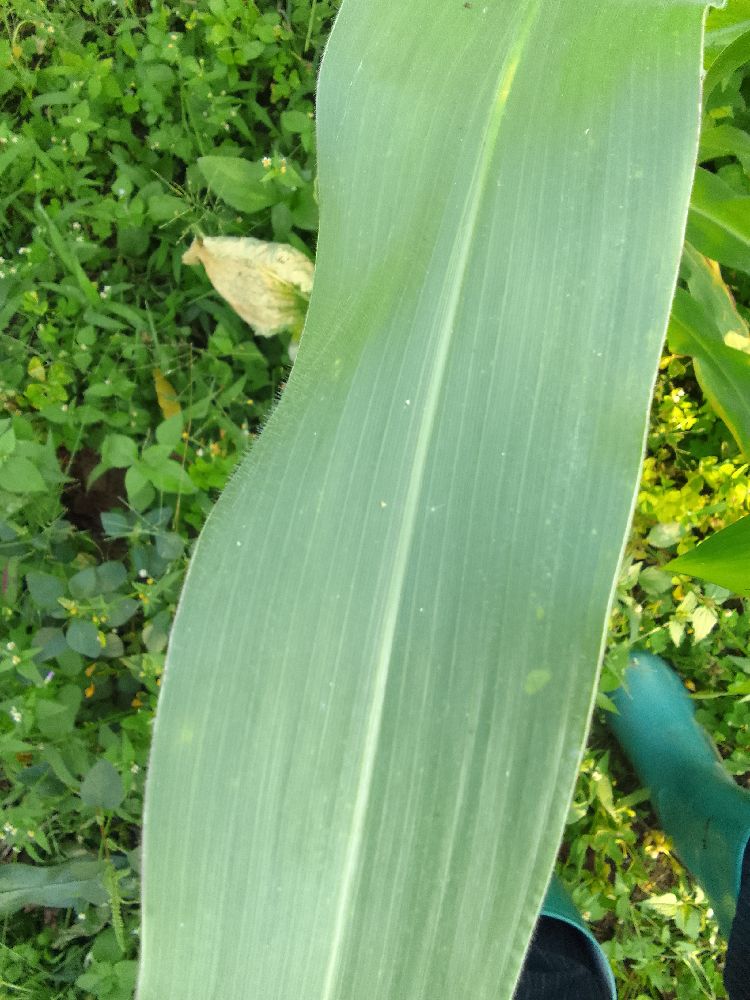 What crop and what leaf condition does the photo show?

maize, healthy
